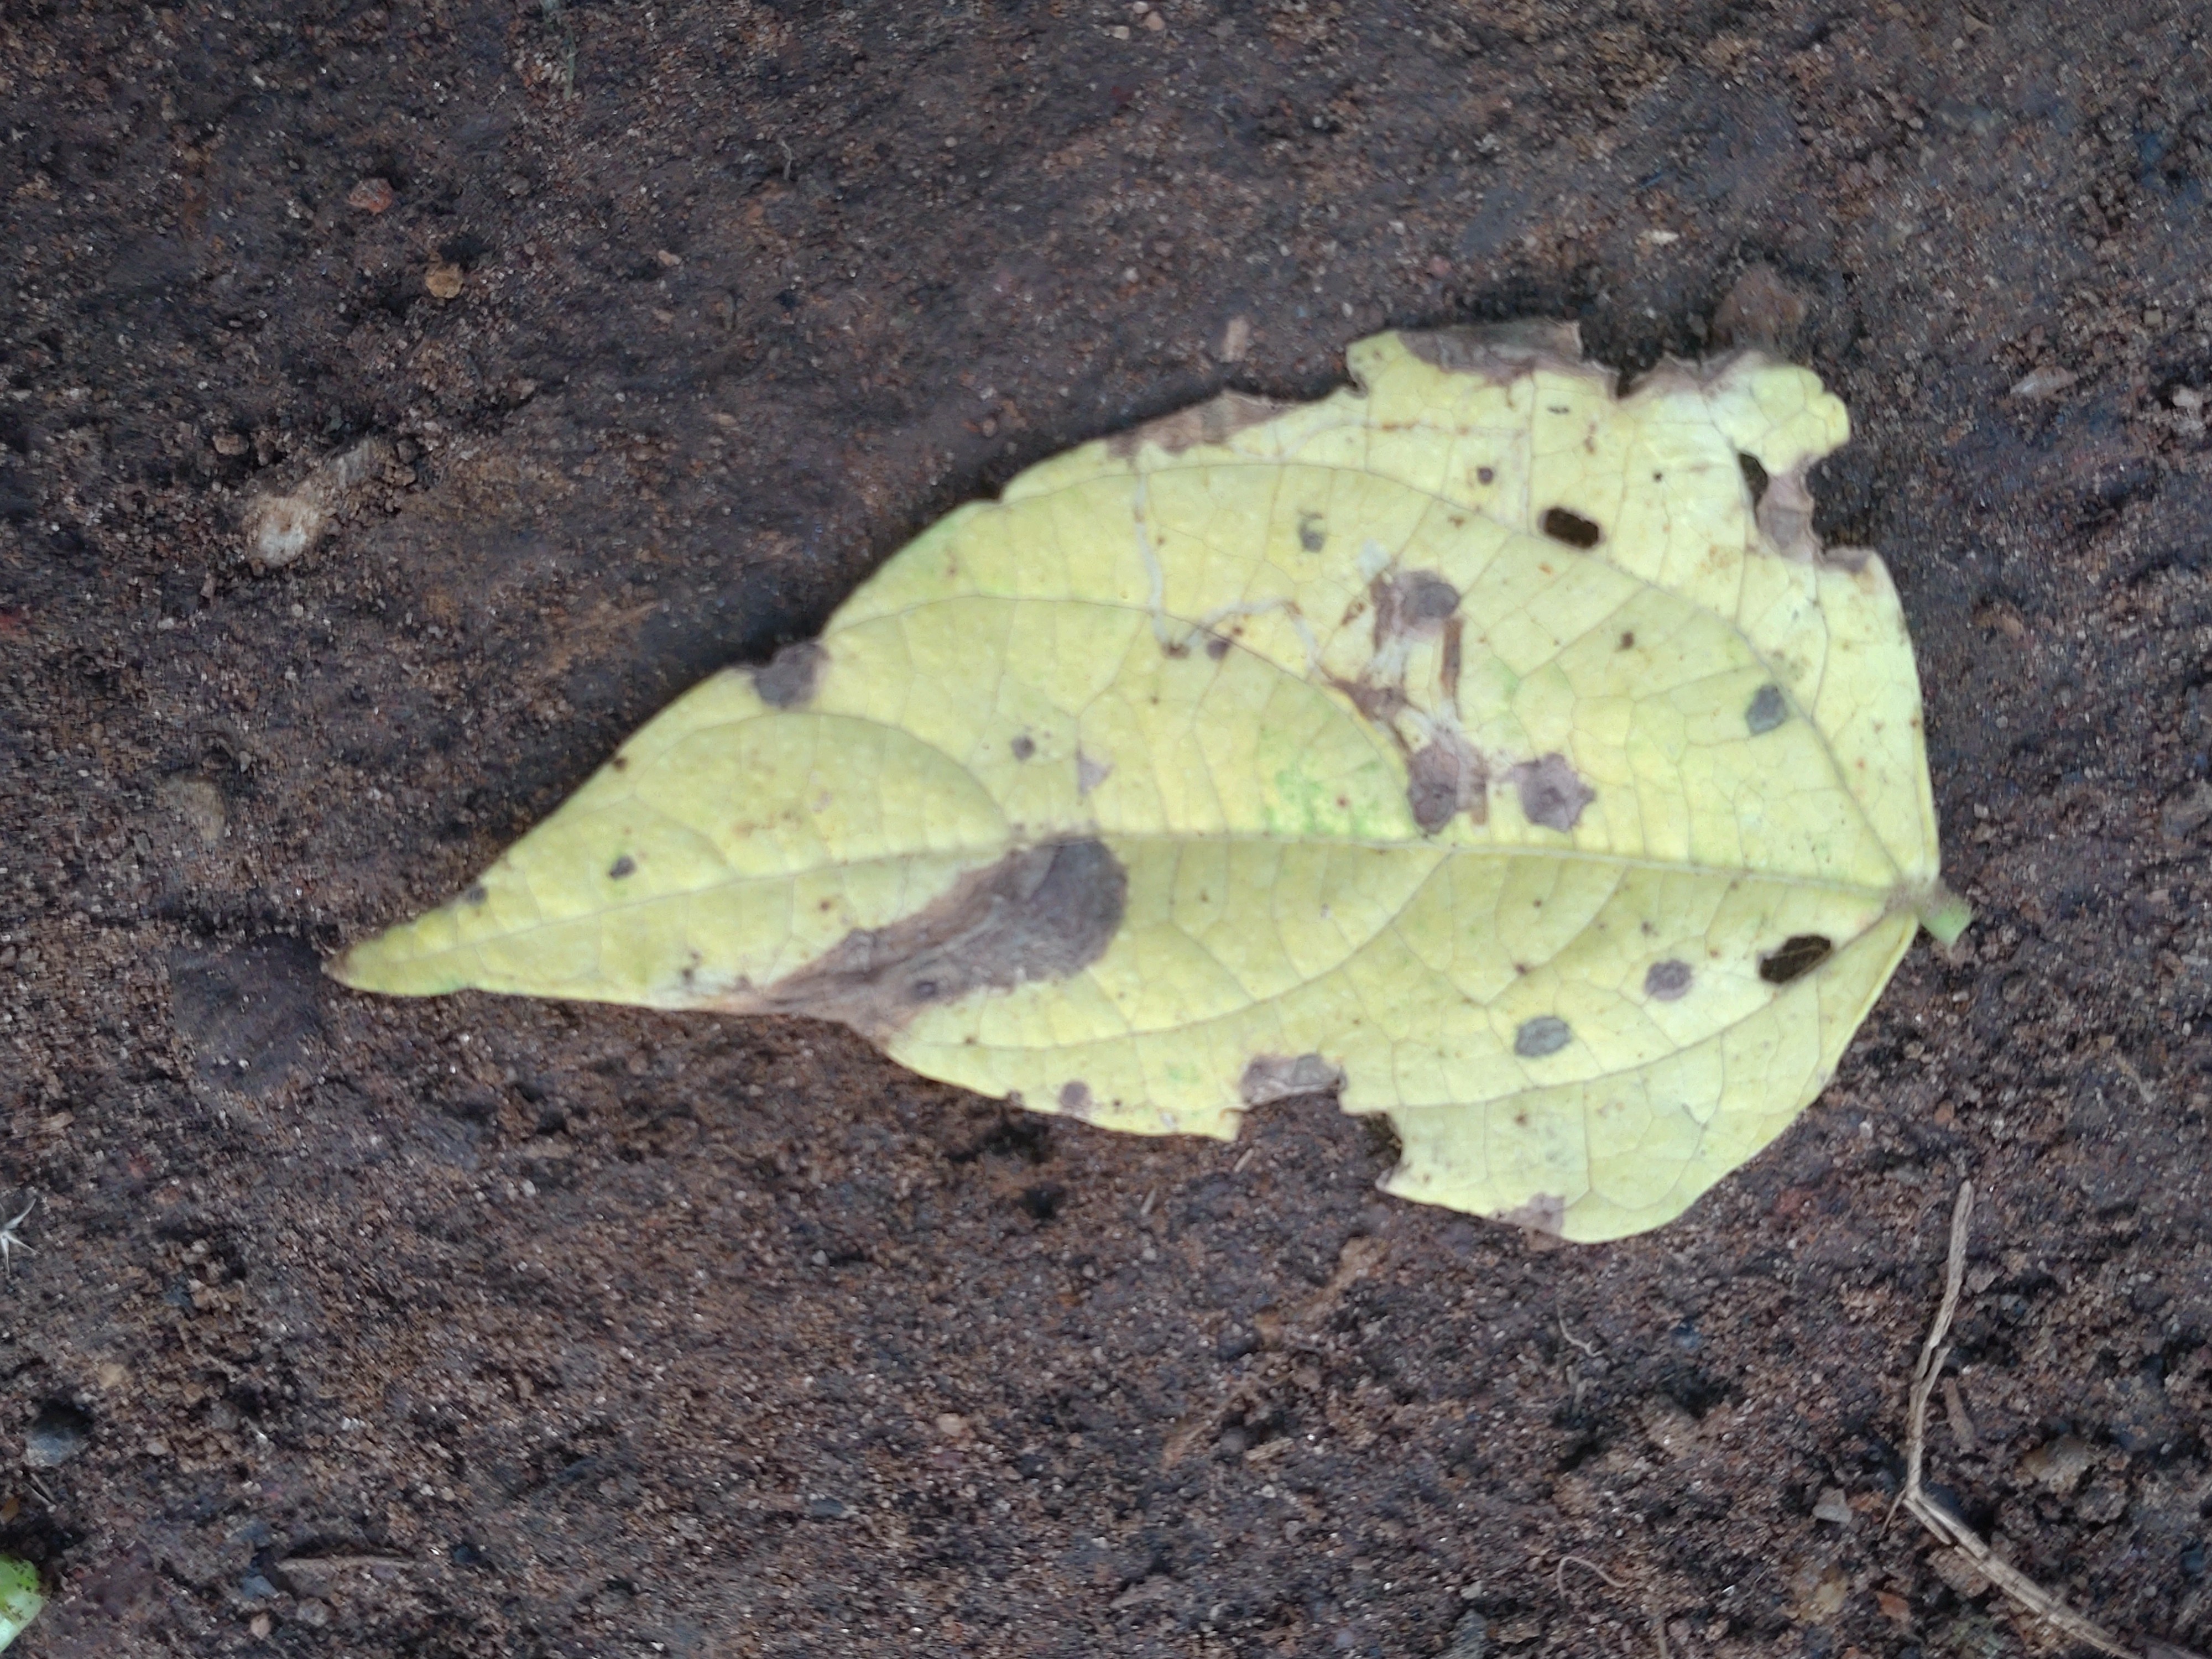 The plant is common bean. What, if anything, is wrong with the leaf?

anthracnose
